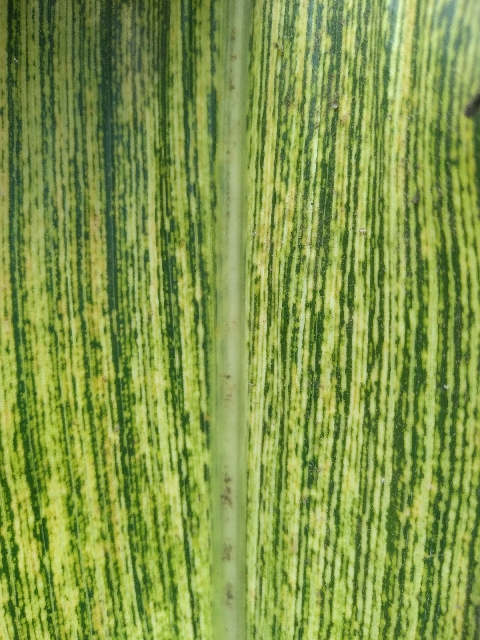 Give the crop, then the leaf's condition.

maize, maize streak virus
